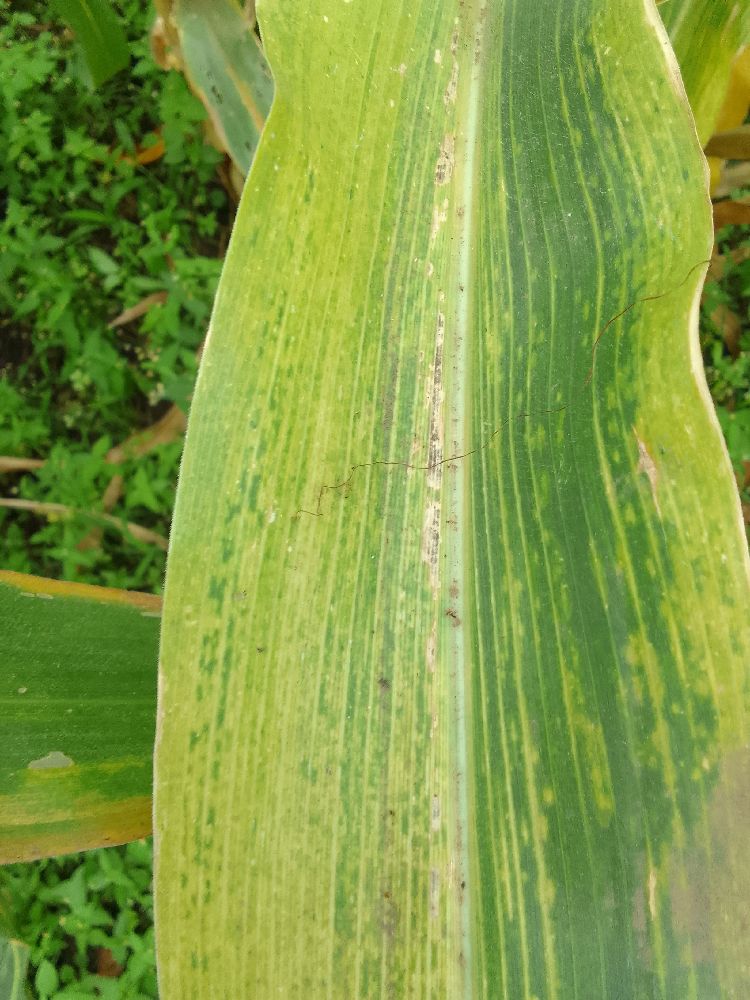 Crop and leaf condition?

maize, maize lethal necrosis
